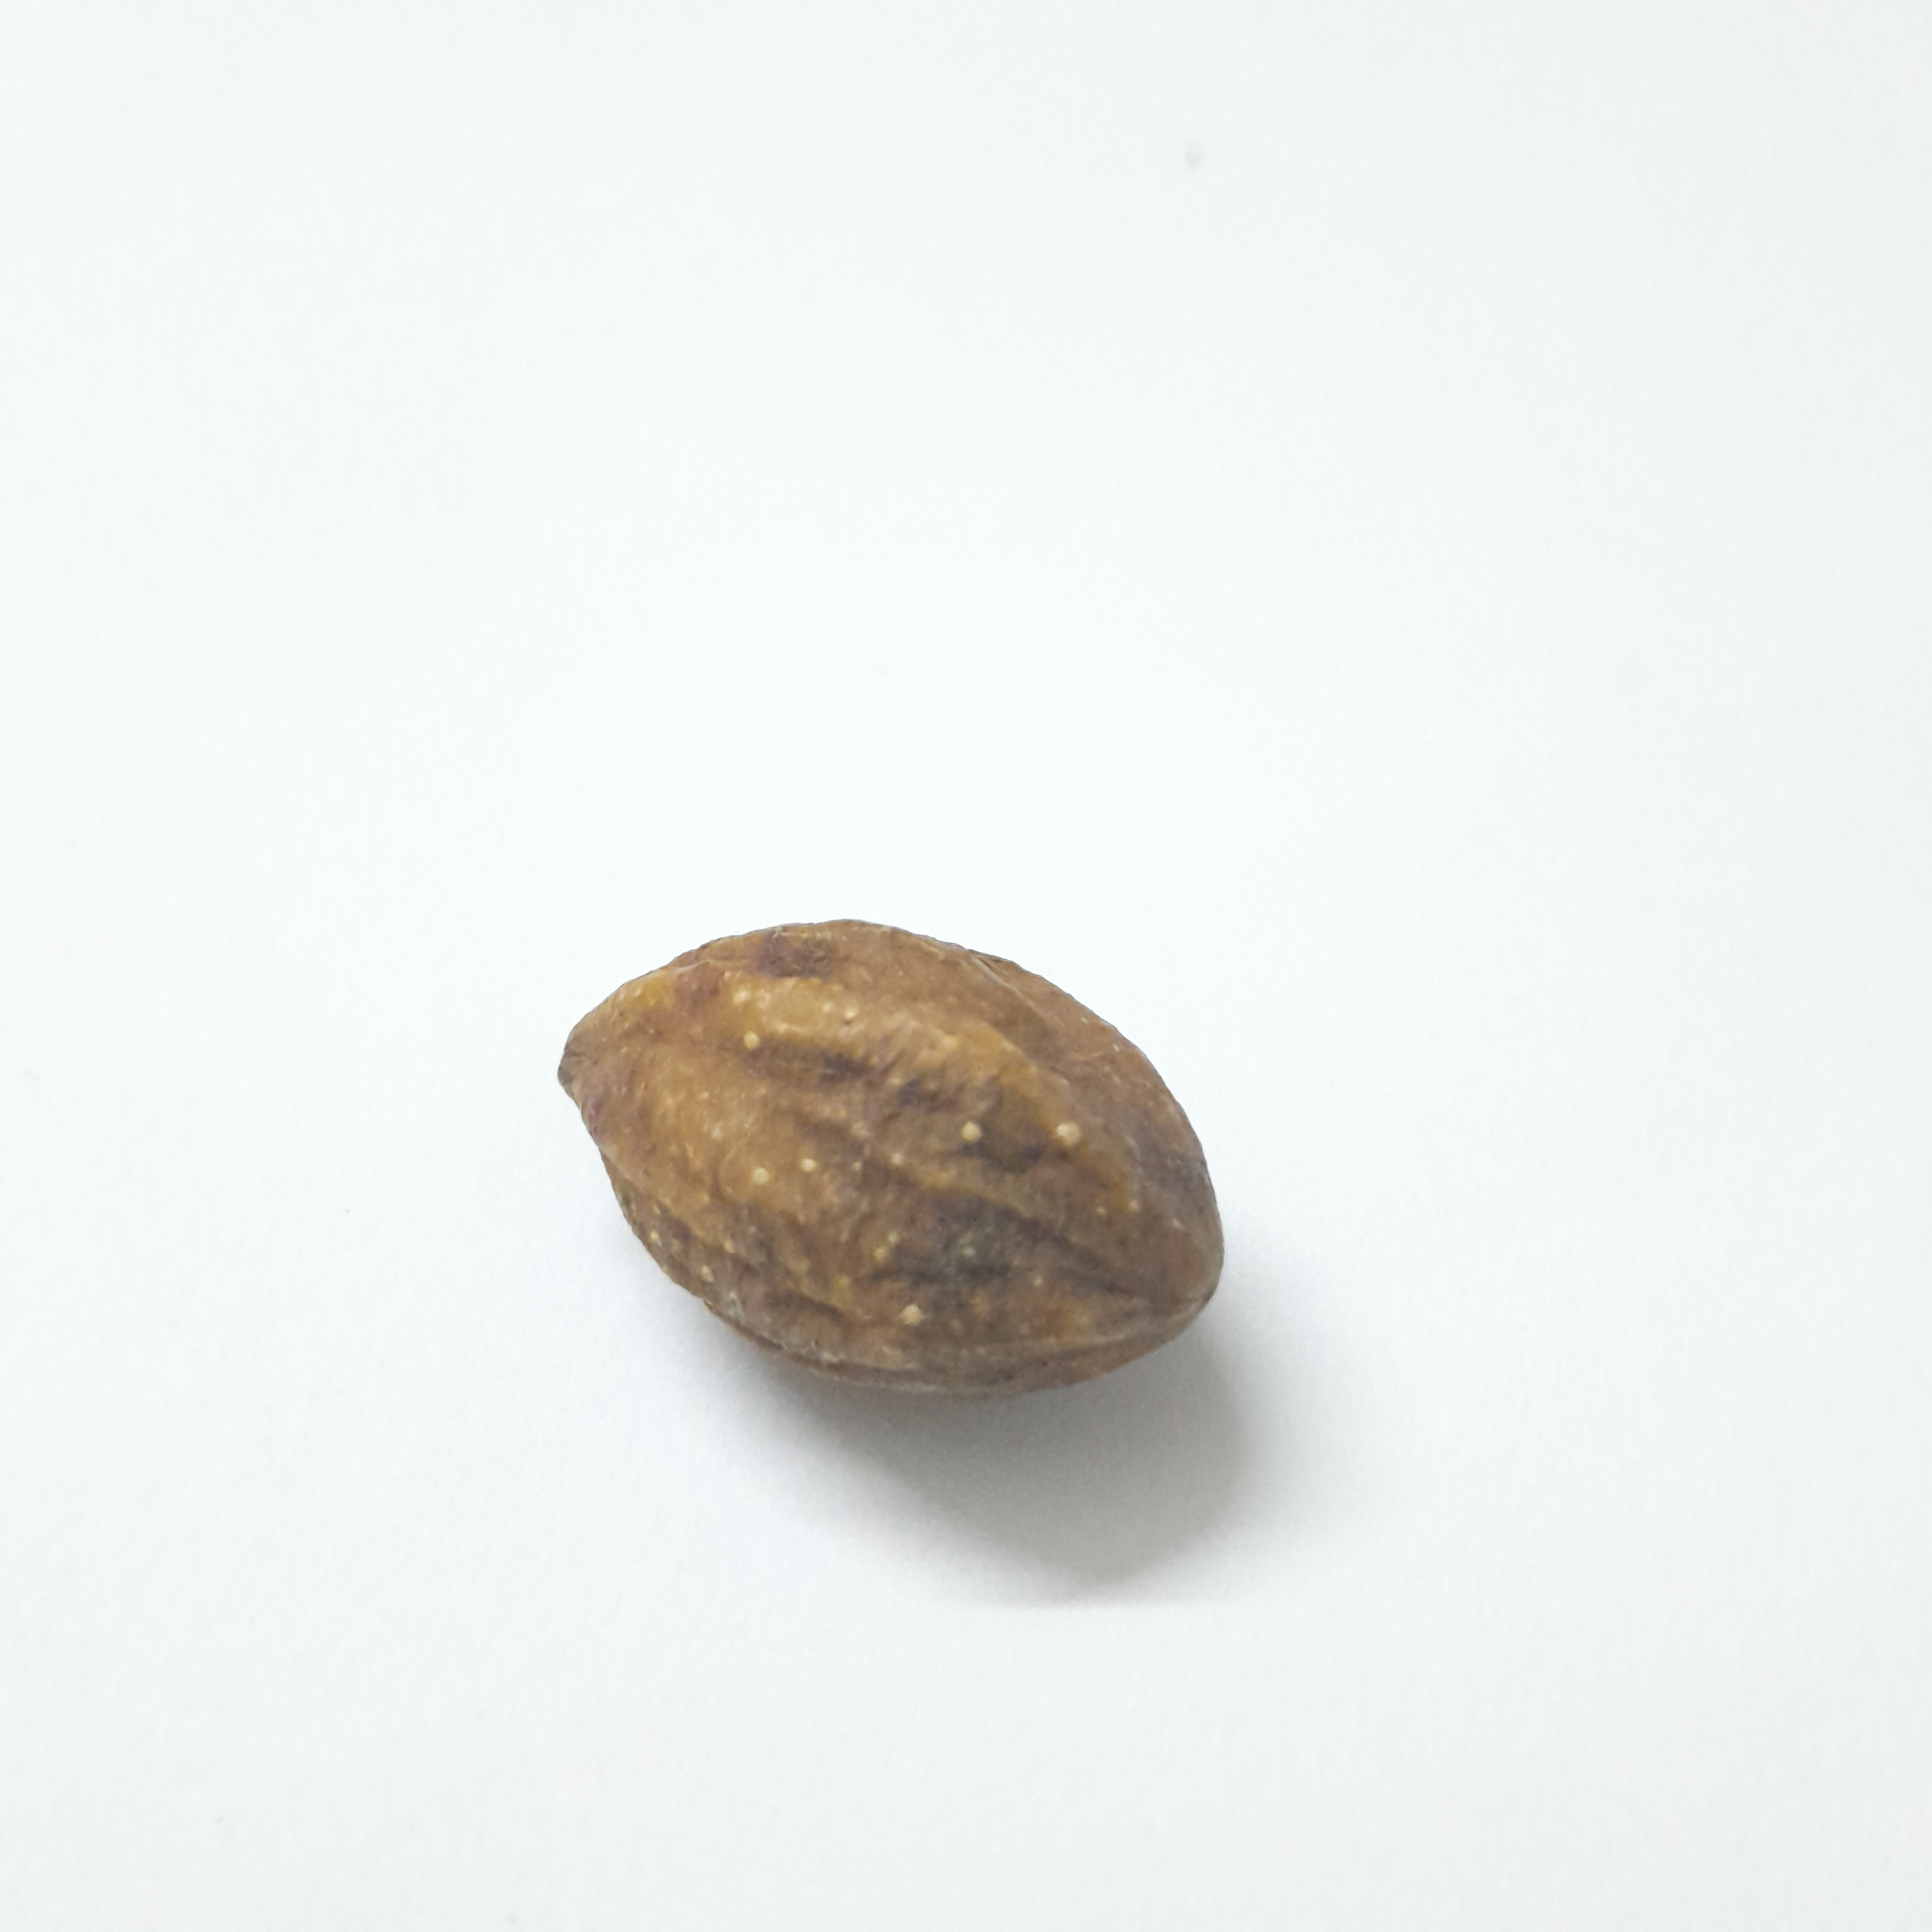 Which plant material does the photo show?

hirdaa
